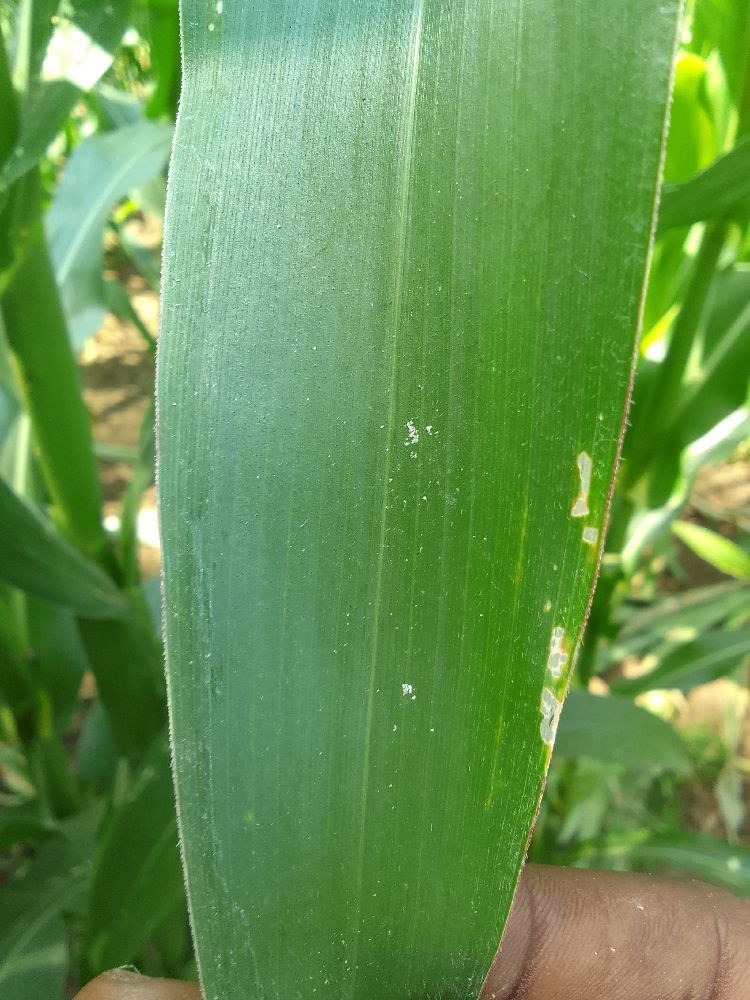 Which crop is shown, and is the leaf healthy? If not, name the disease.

maize, healthy
